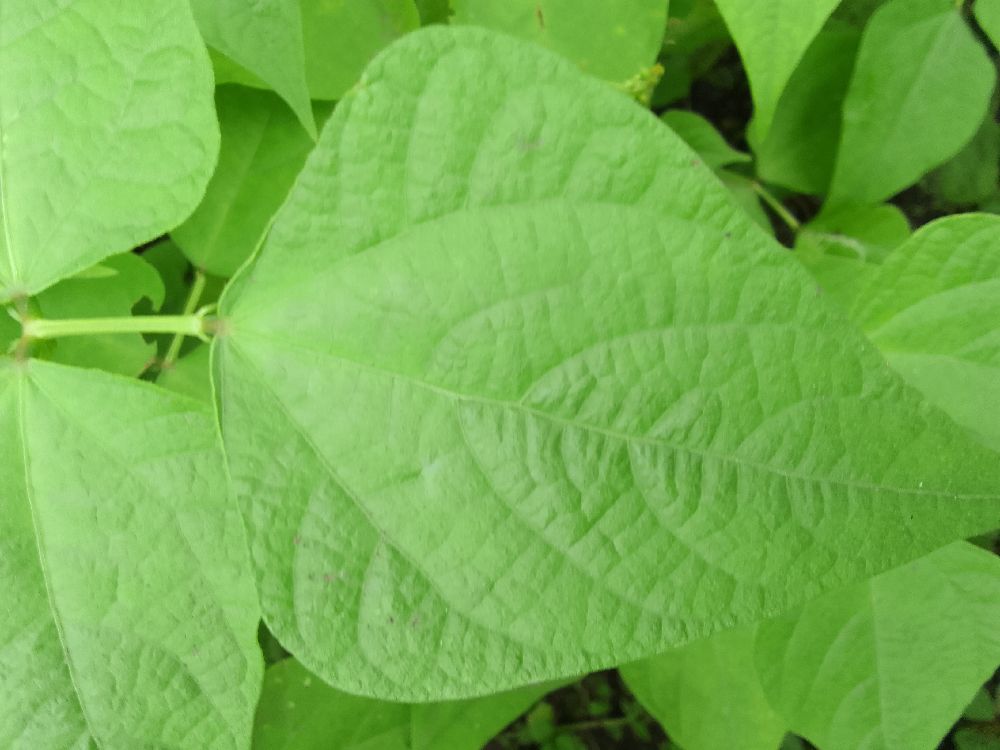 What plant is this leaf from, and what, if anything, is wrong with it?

common bean, healthy
